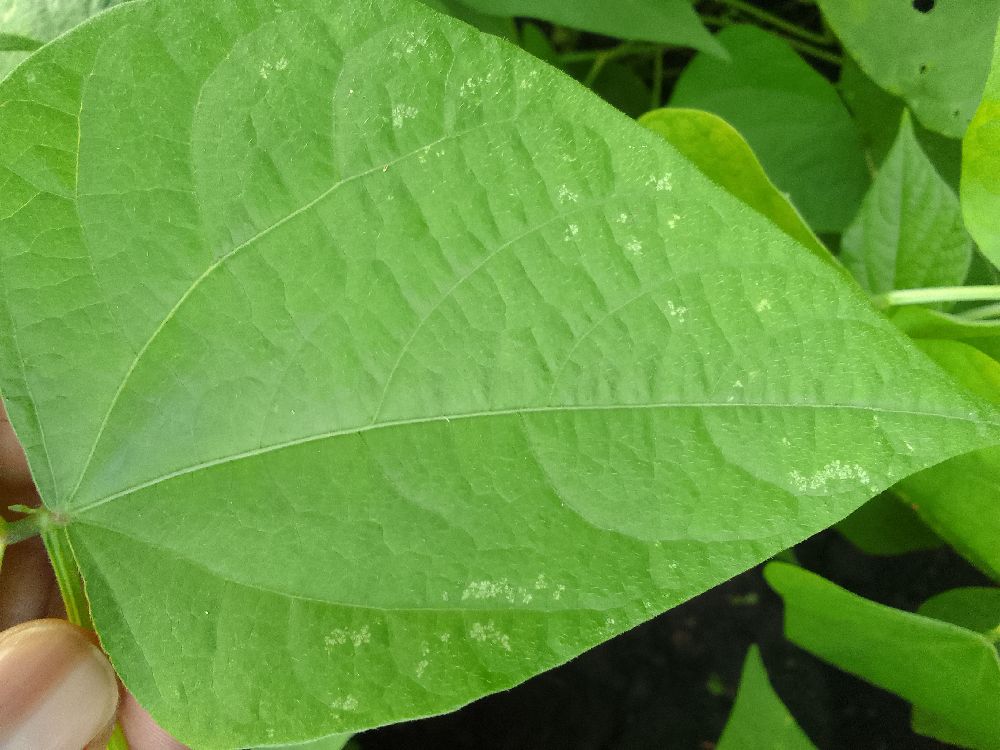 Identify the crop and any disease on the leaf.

common bean, healthy
